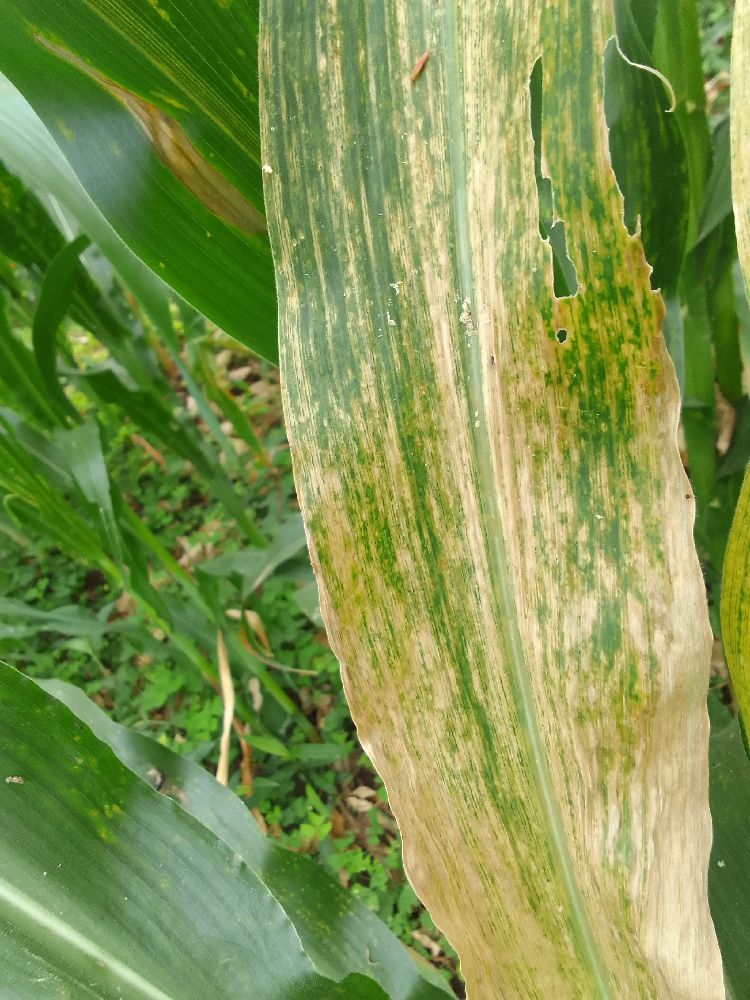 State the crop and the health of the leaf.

maize, maize lethal necrosis
